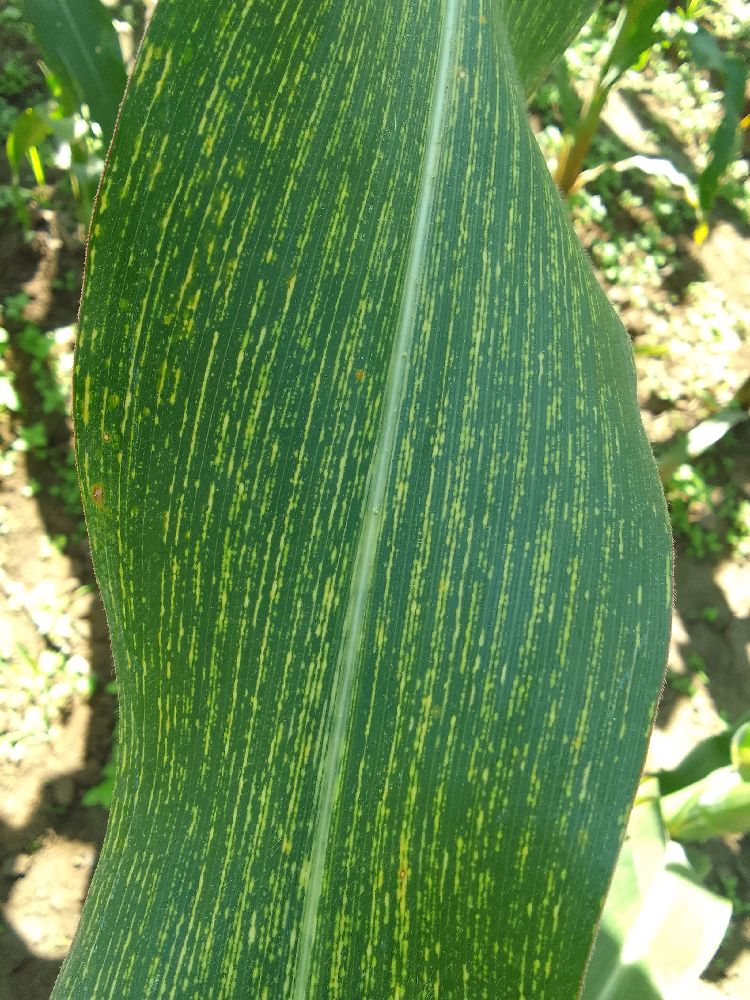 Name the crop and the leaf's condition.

maize, maize streak virus
